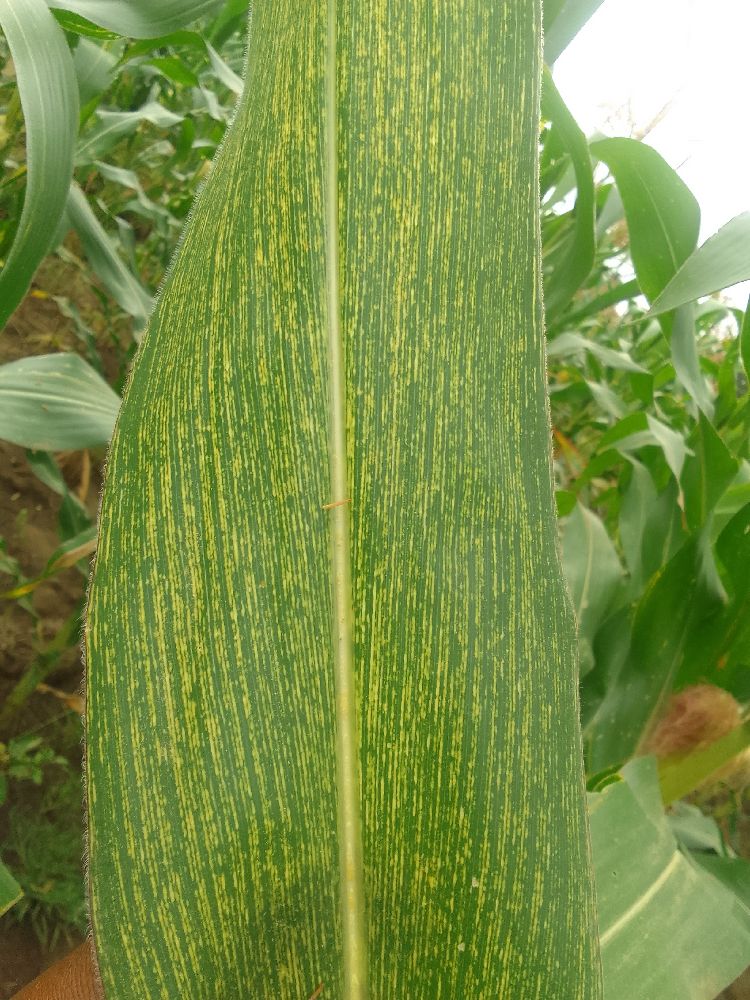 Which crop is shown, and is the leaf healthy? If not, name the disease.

maize, maize streak virus
